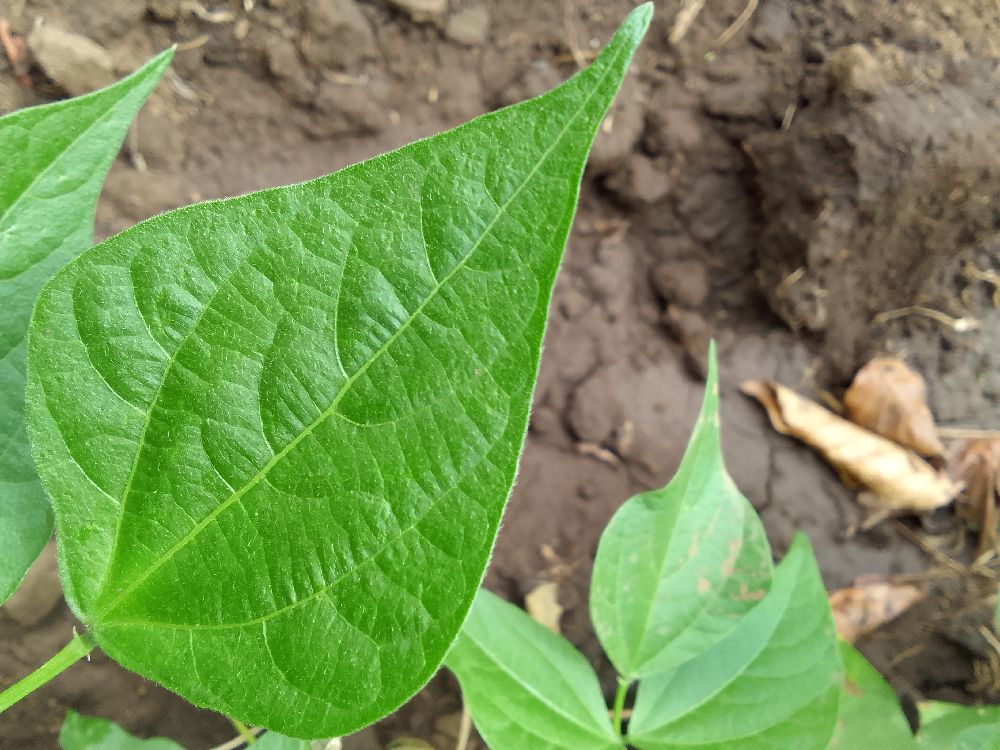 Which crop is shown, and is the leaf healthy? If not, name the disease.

common bean, healthy
